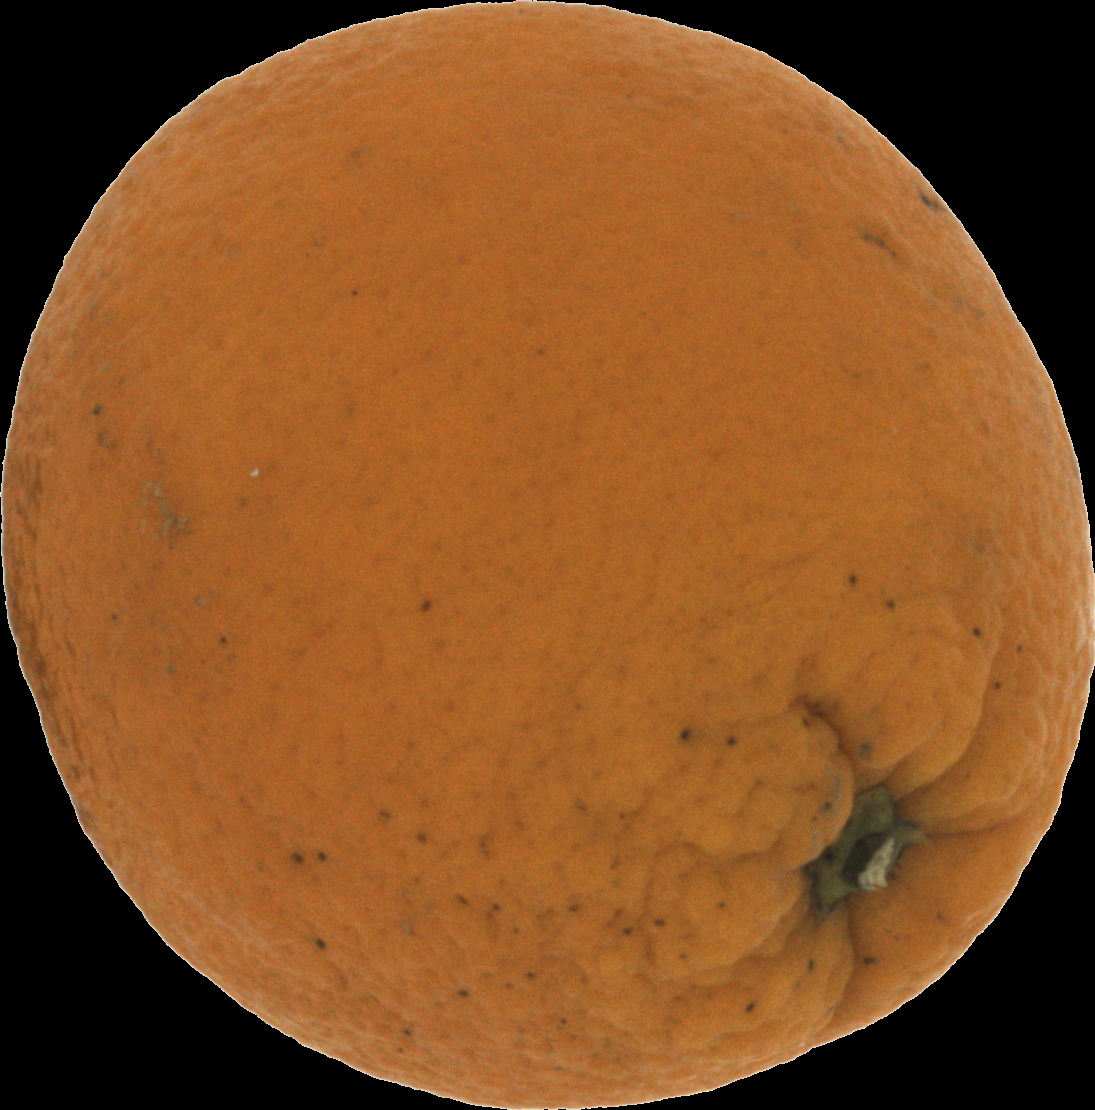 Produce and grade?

orange, bad
